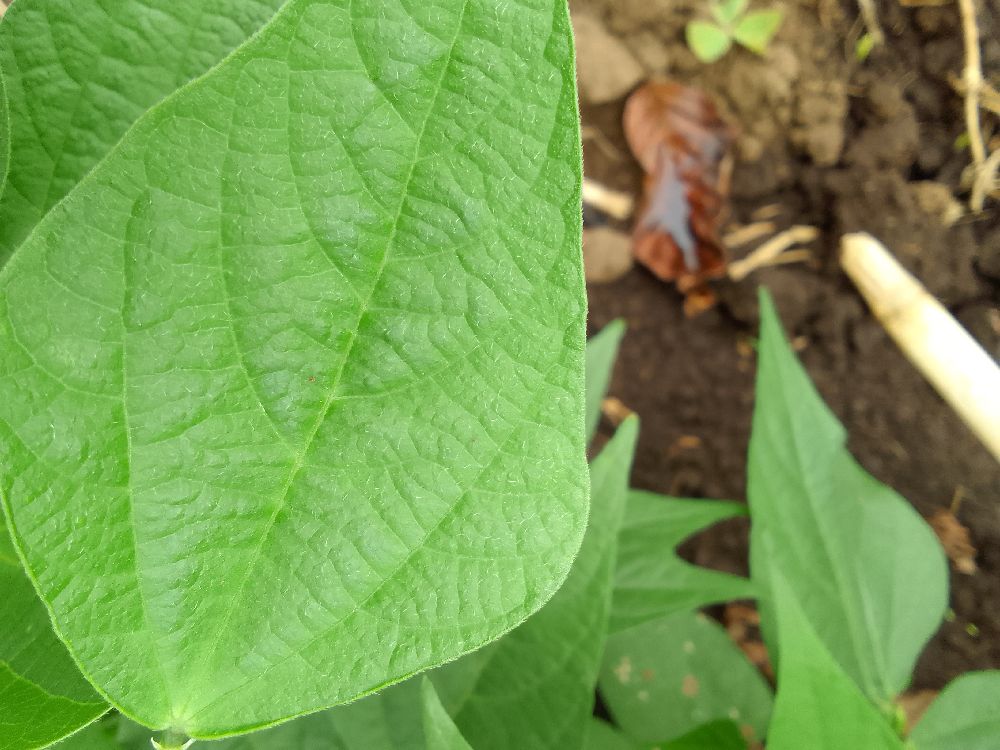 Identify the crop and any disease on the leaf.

common bean, healthy
